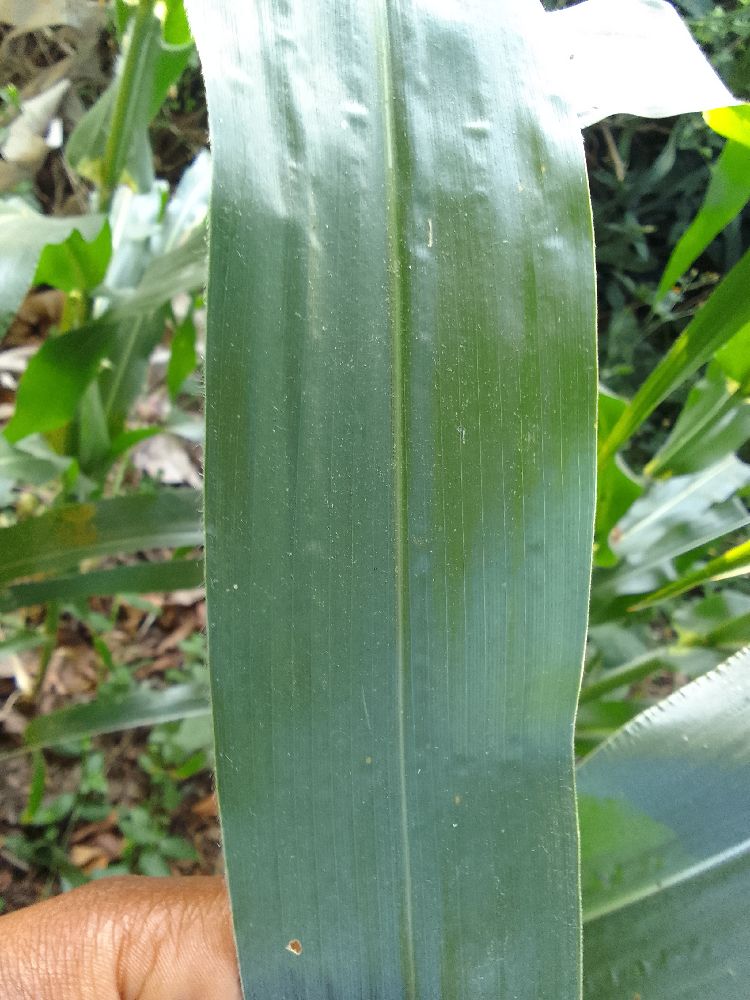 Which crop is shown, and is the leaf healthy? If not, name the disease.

maize, healthy
